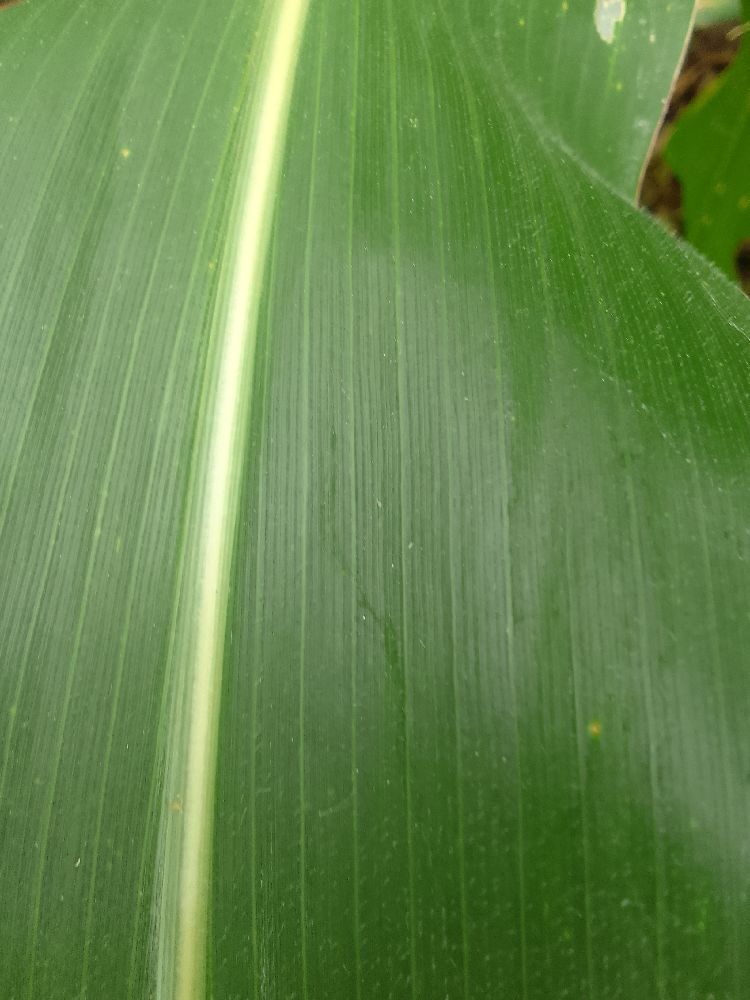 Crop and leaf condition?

maize, healthy
